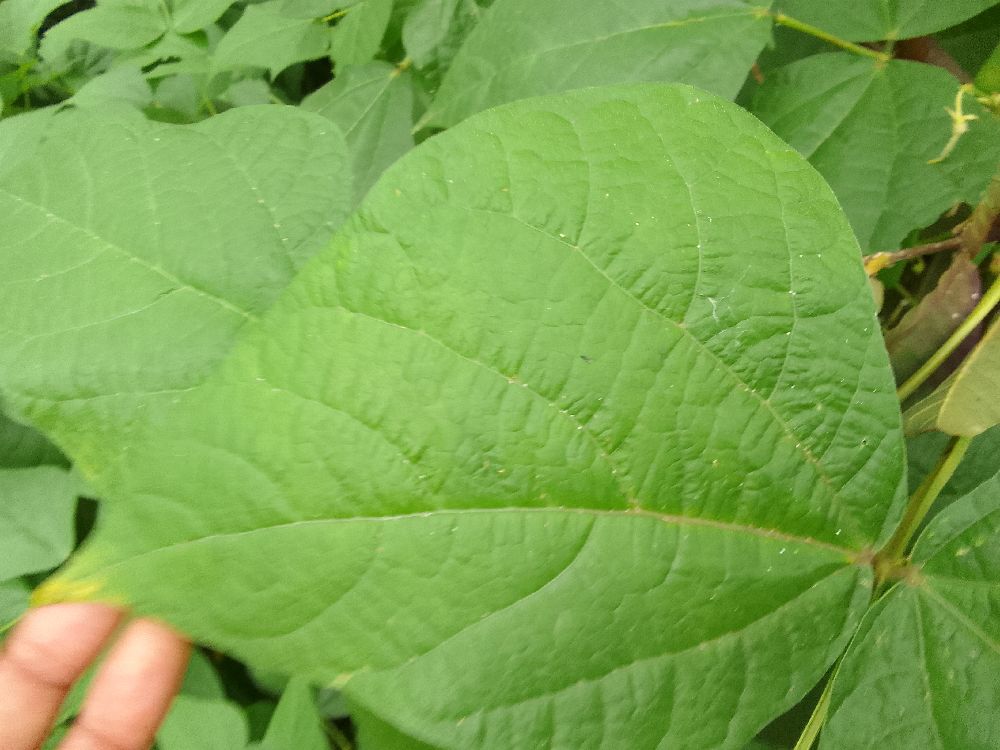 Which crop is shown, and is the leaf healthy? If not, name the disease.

common bean, healthy
